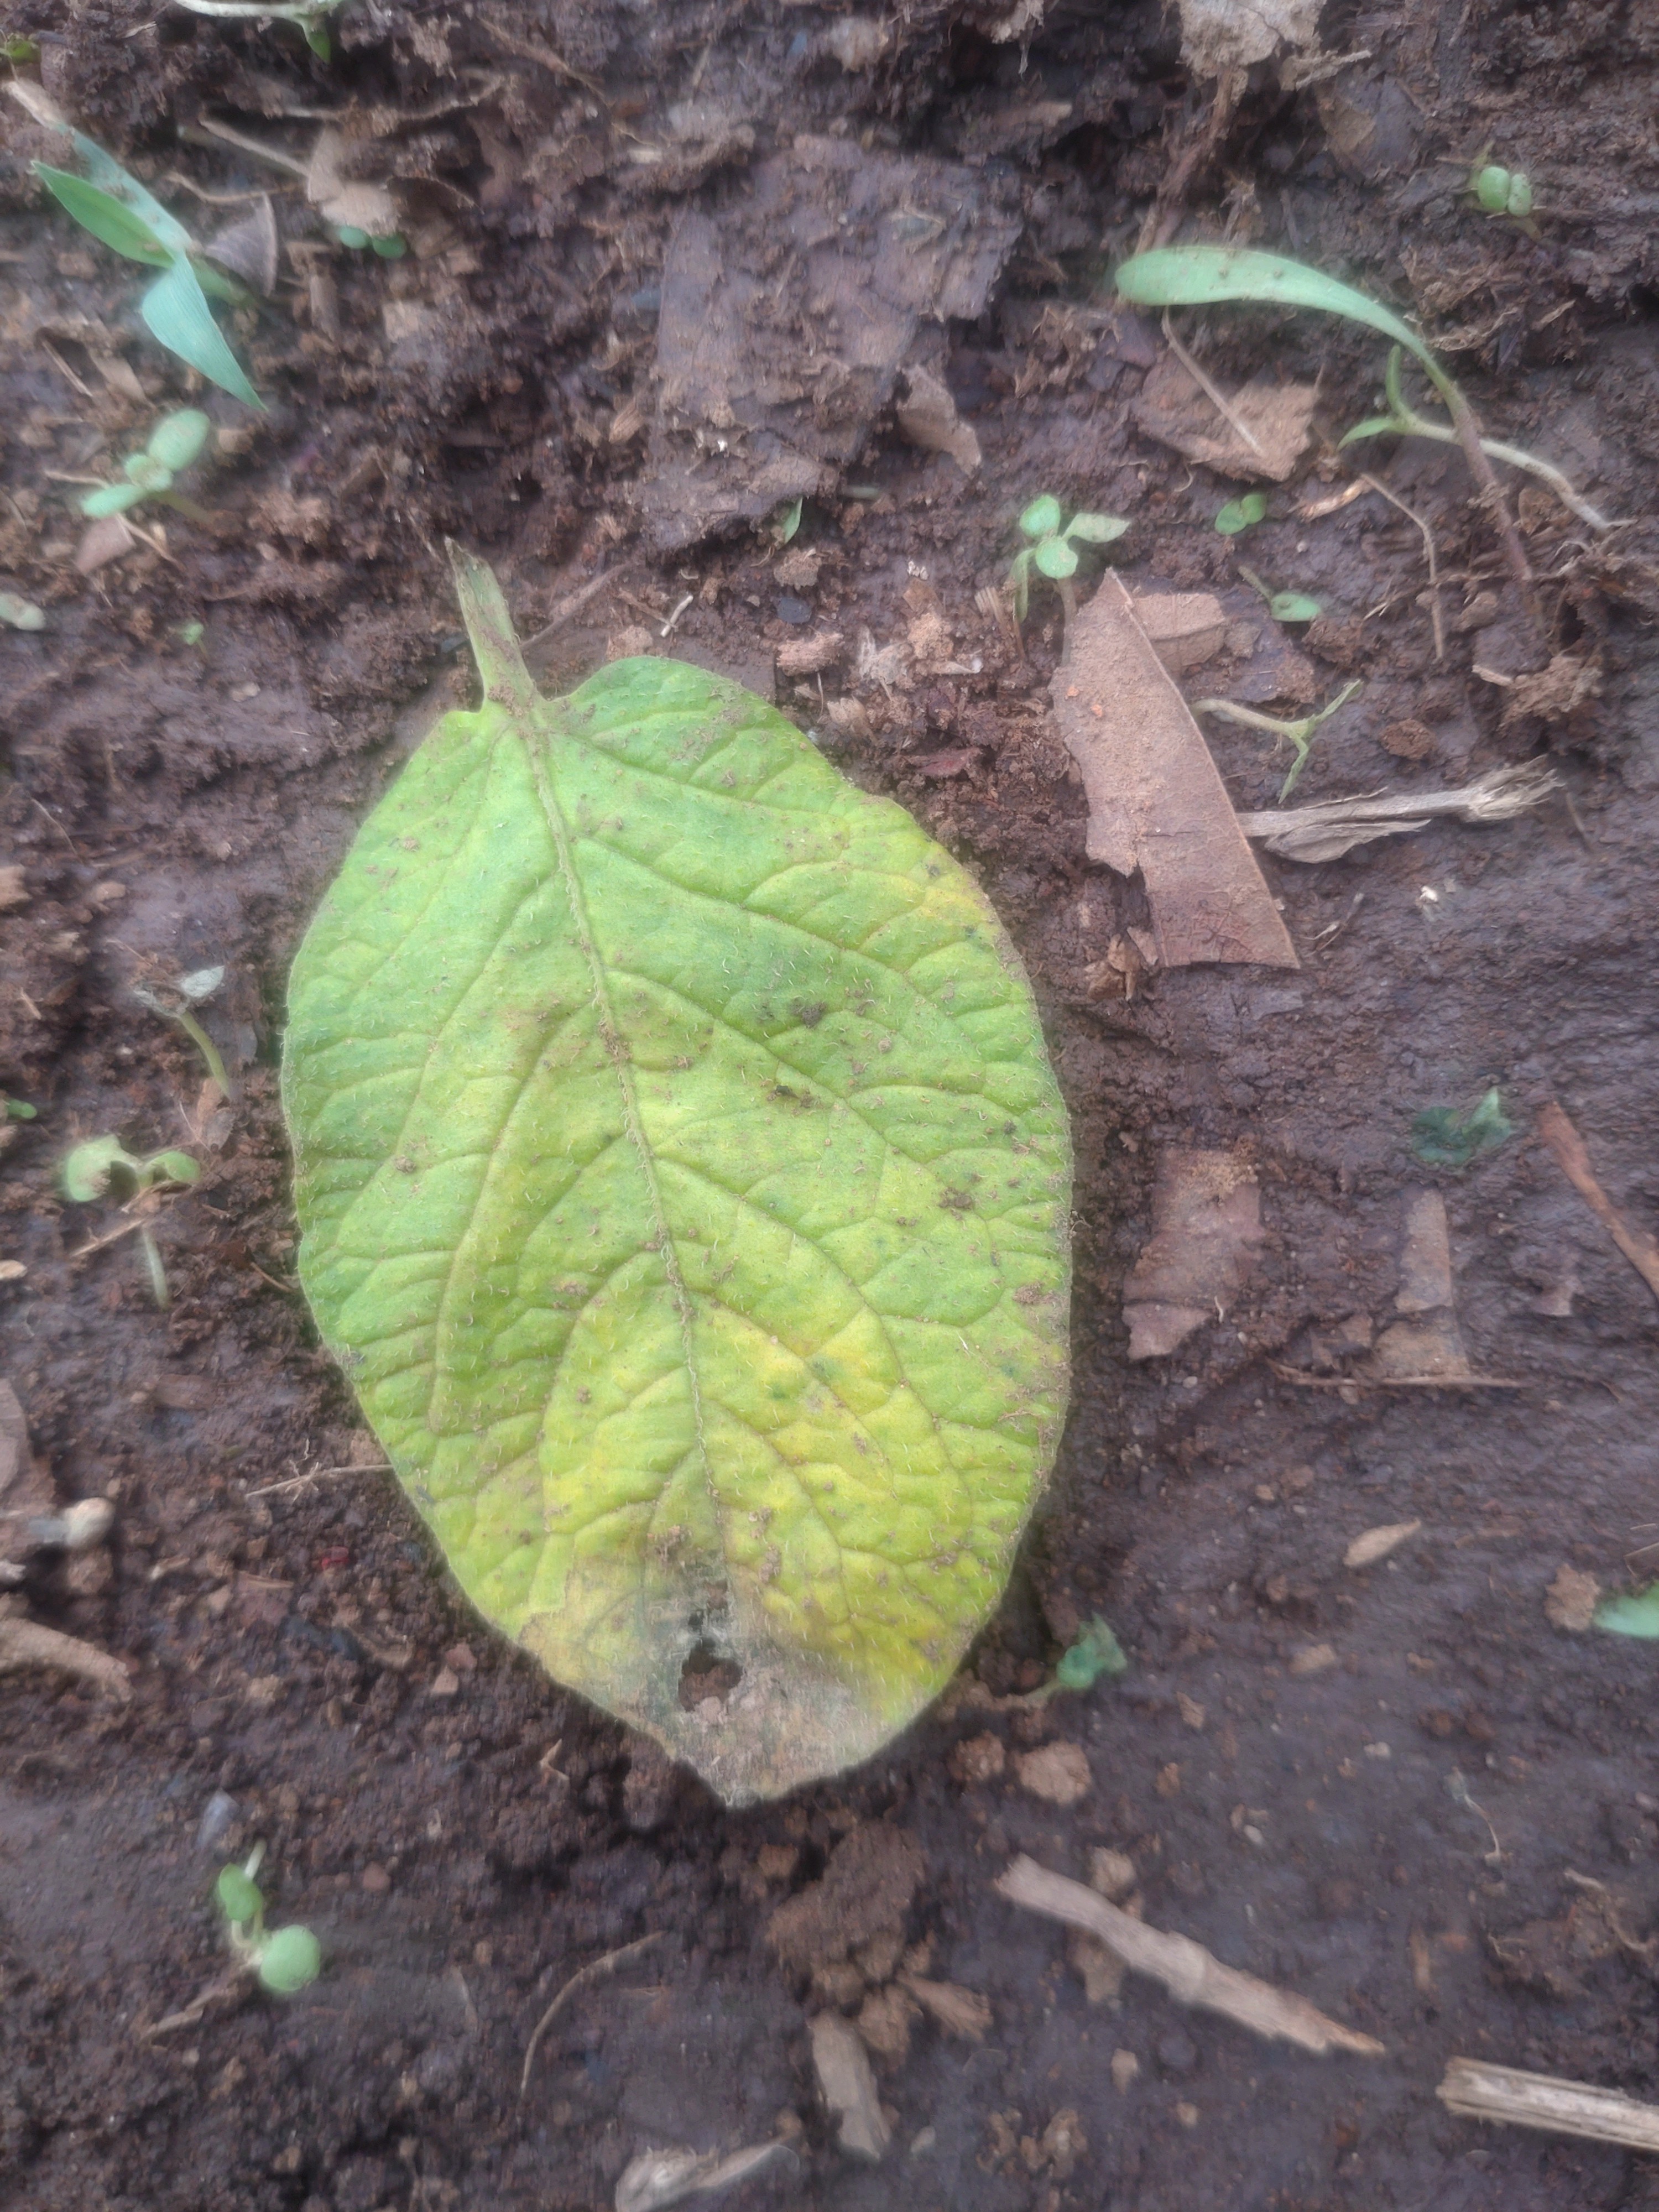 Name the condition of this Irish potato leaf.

late blight
